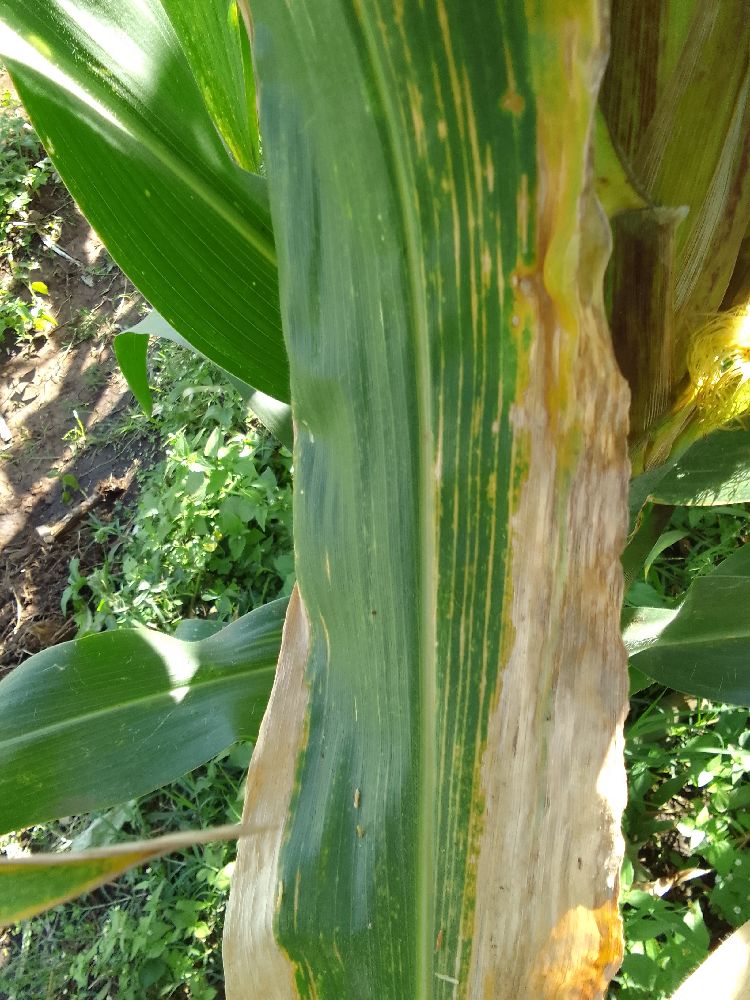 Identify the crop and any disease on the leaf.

maize, maize lethal necrosis
